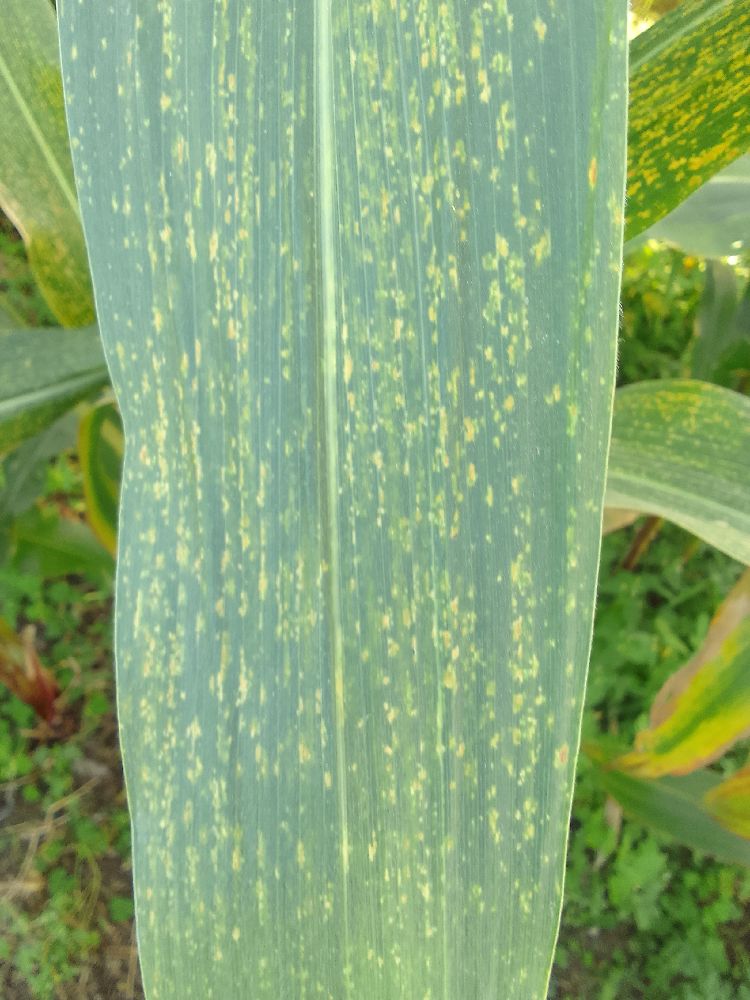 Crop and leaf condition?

maize, maize lethal necrosis
